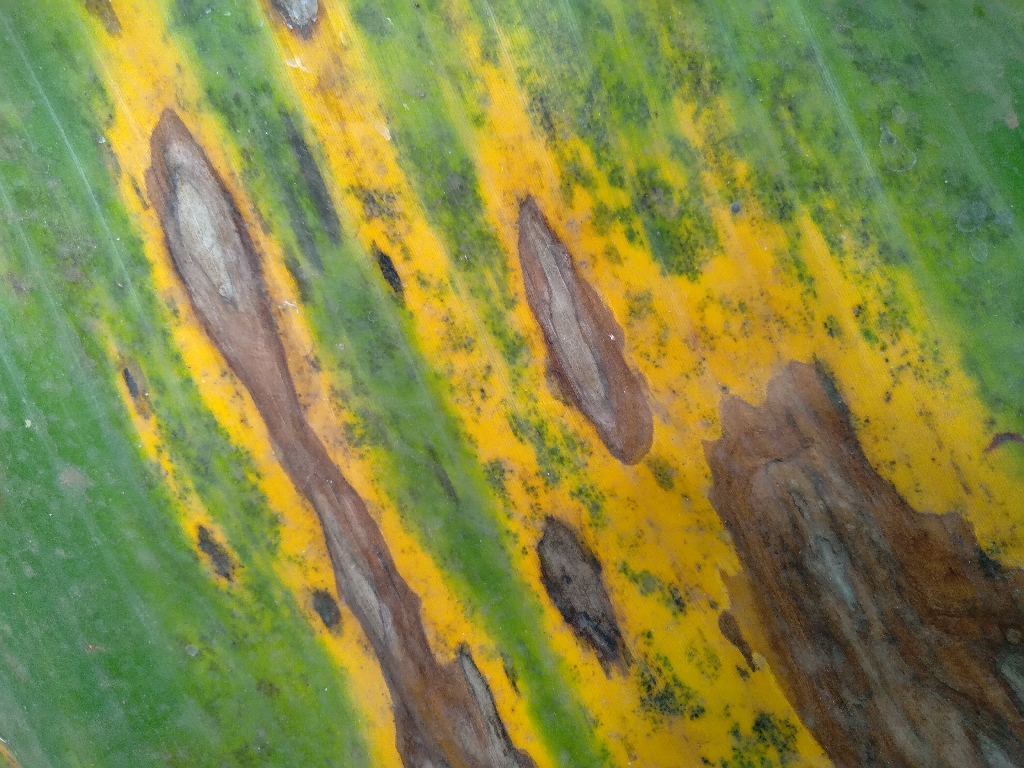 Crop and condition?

banana, black sigatoka
